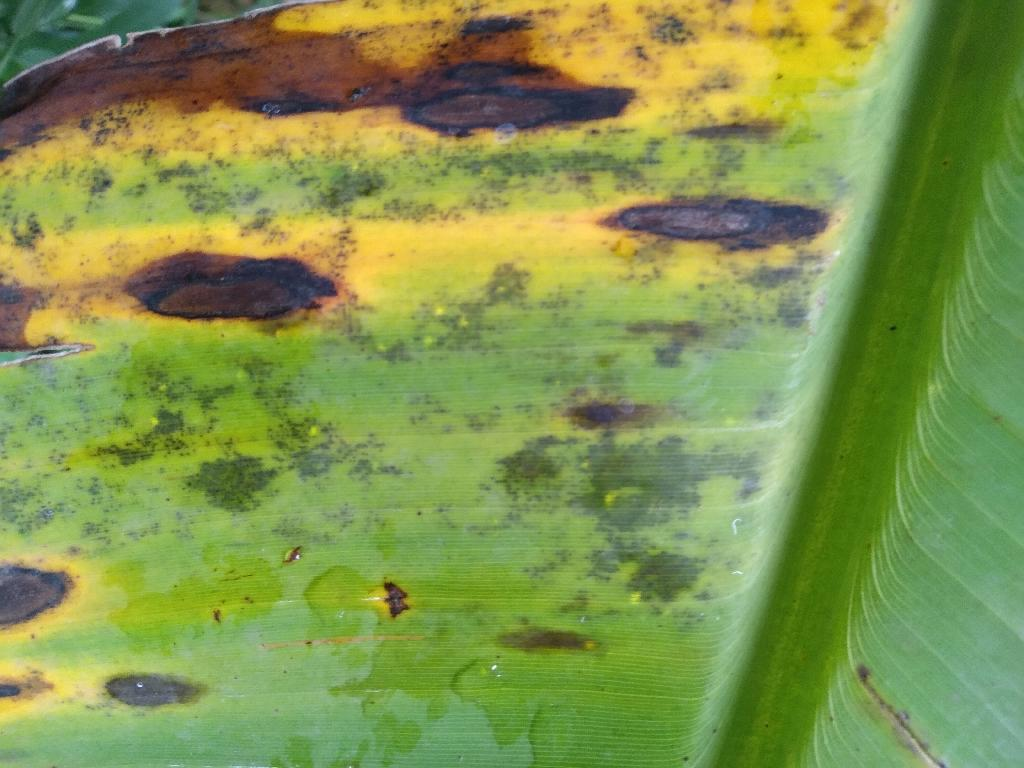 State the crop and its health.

banana, black sigatoka
